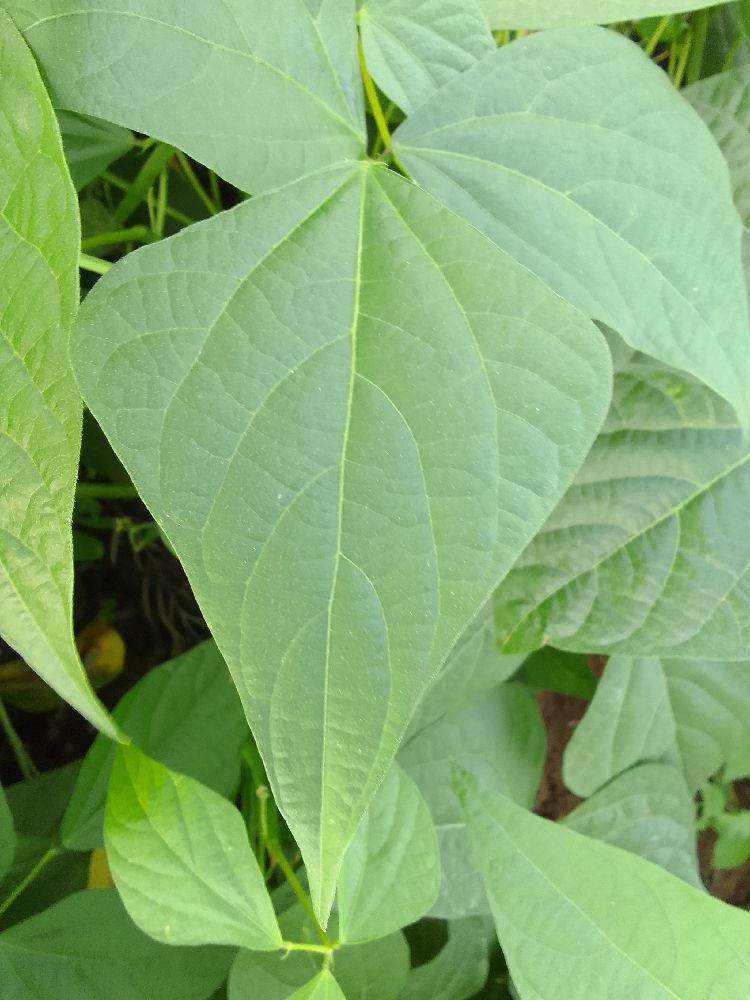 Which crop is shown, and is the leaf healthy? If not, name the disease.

common bean, healthy
